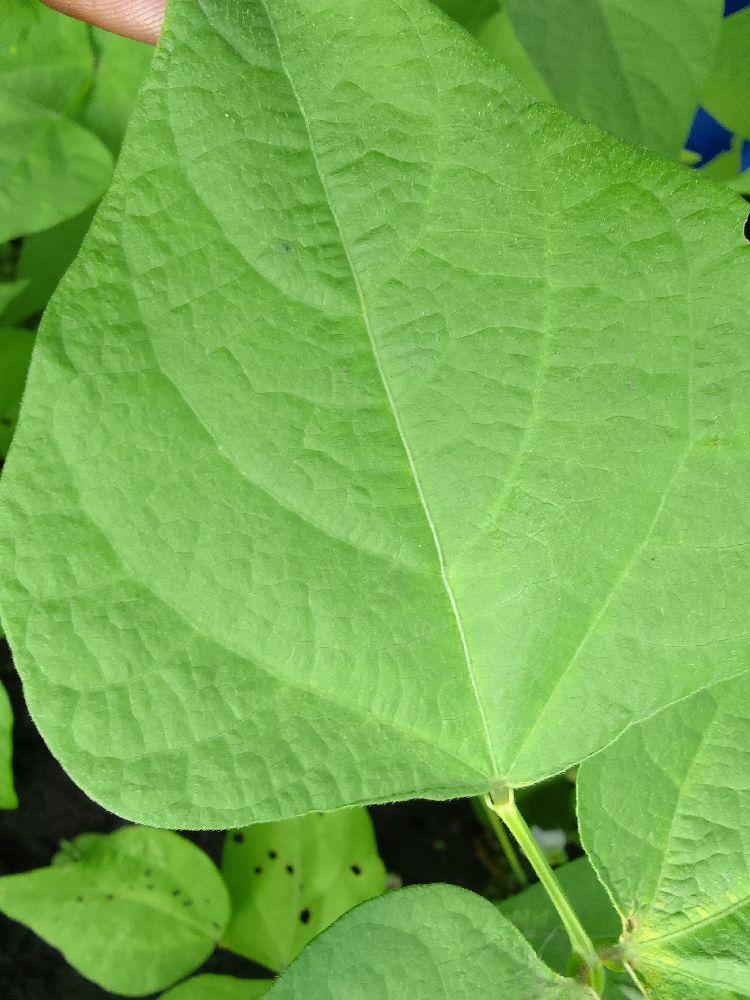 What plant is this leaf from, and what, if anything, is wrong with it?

common bean, healthy
